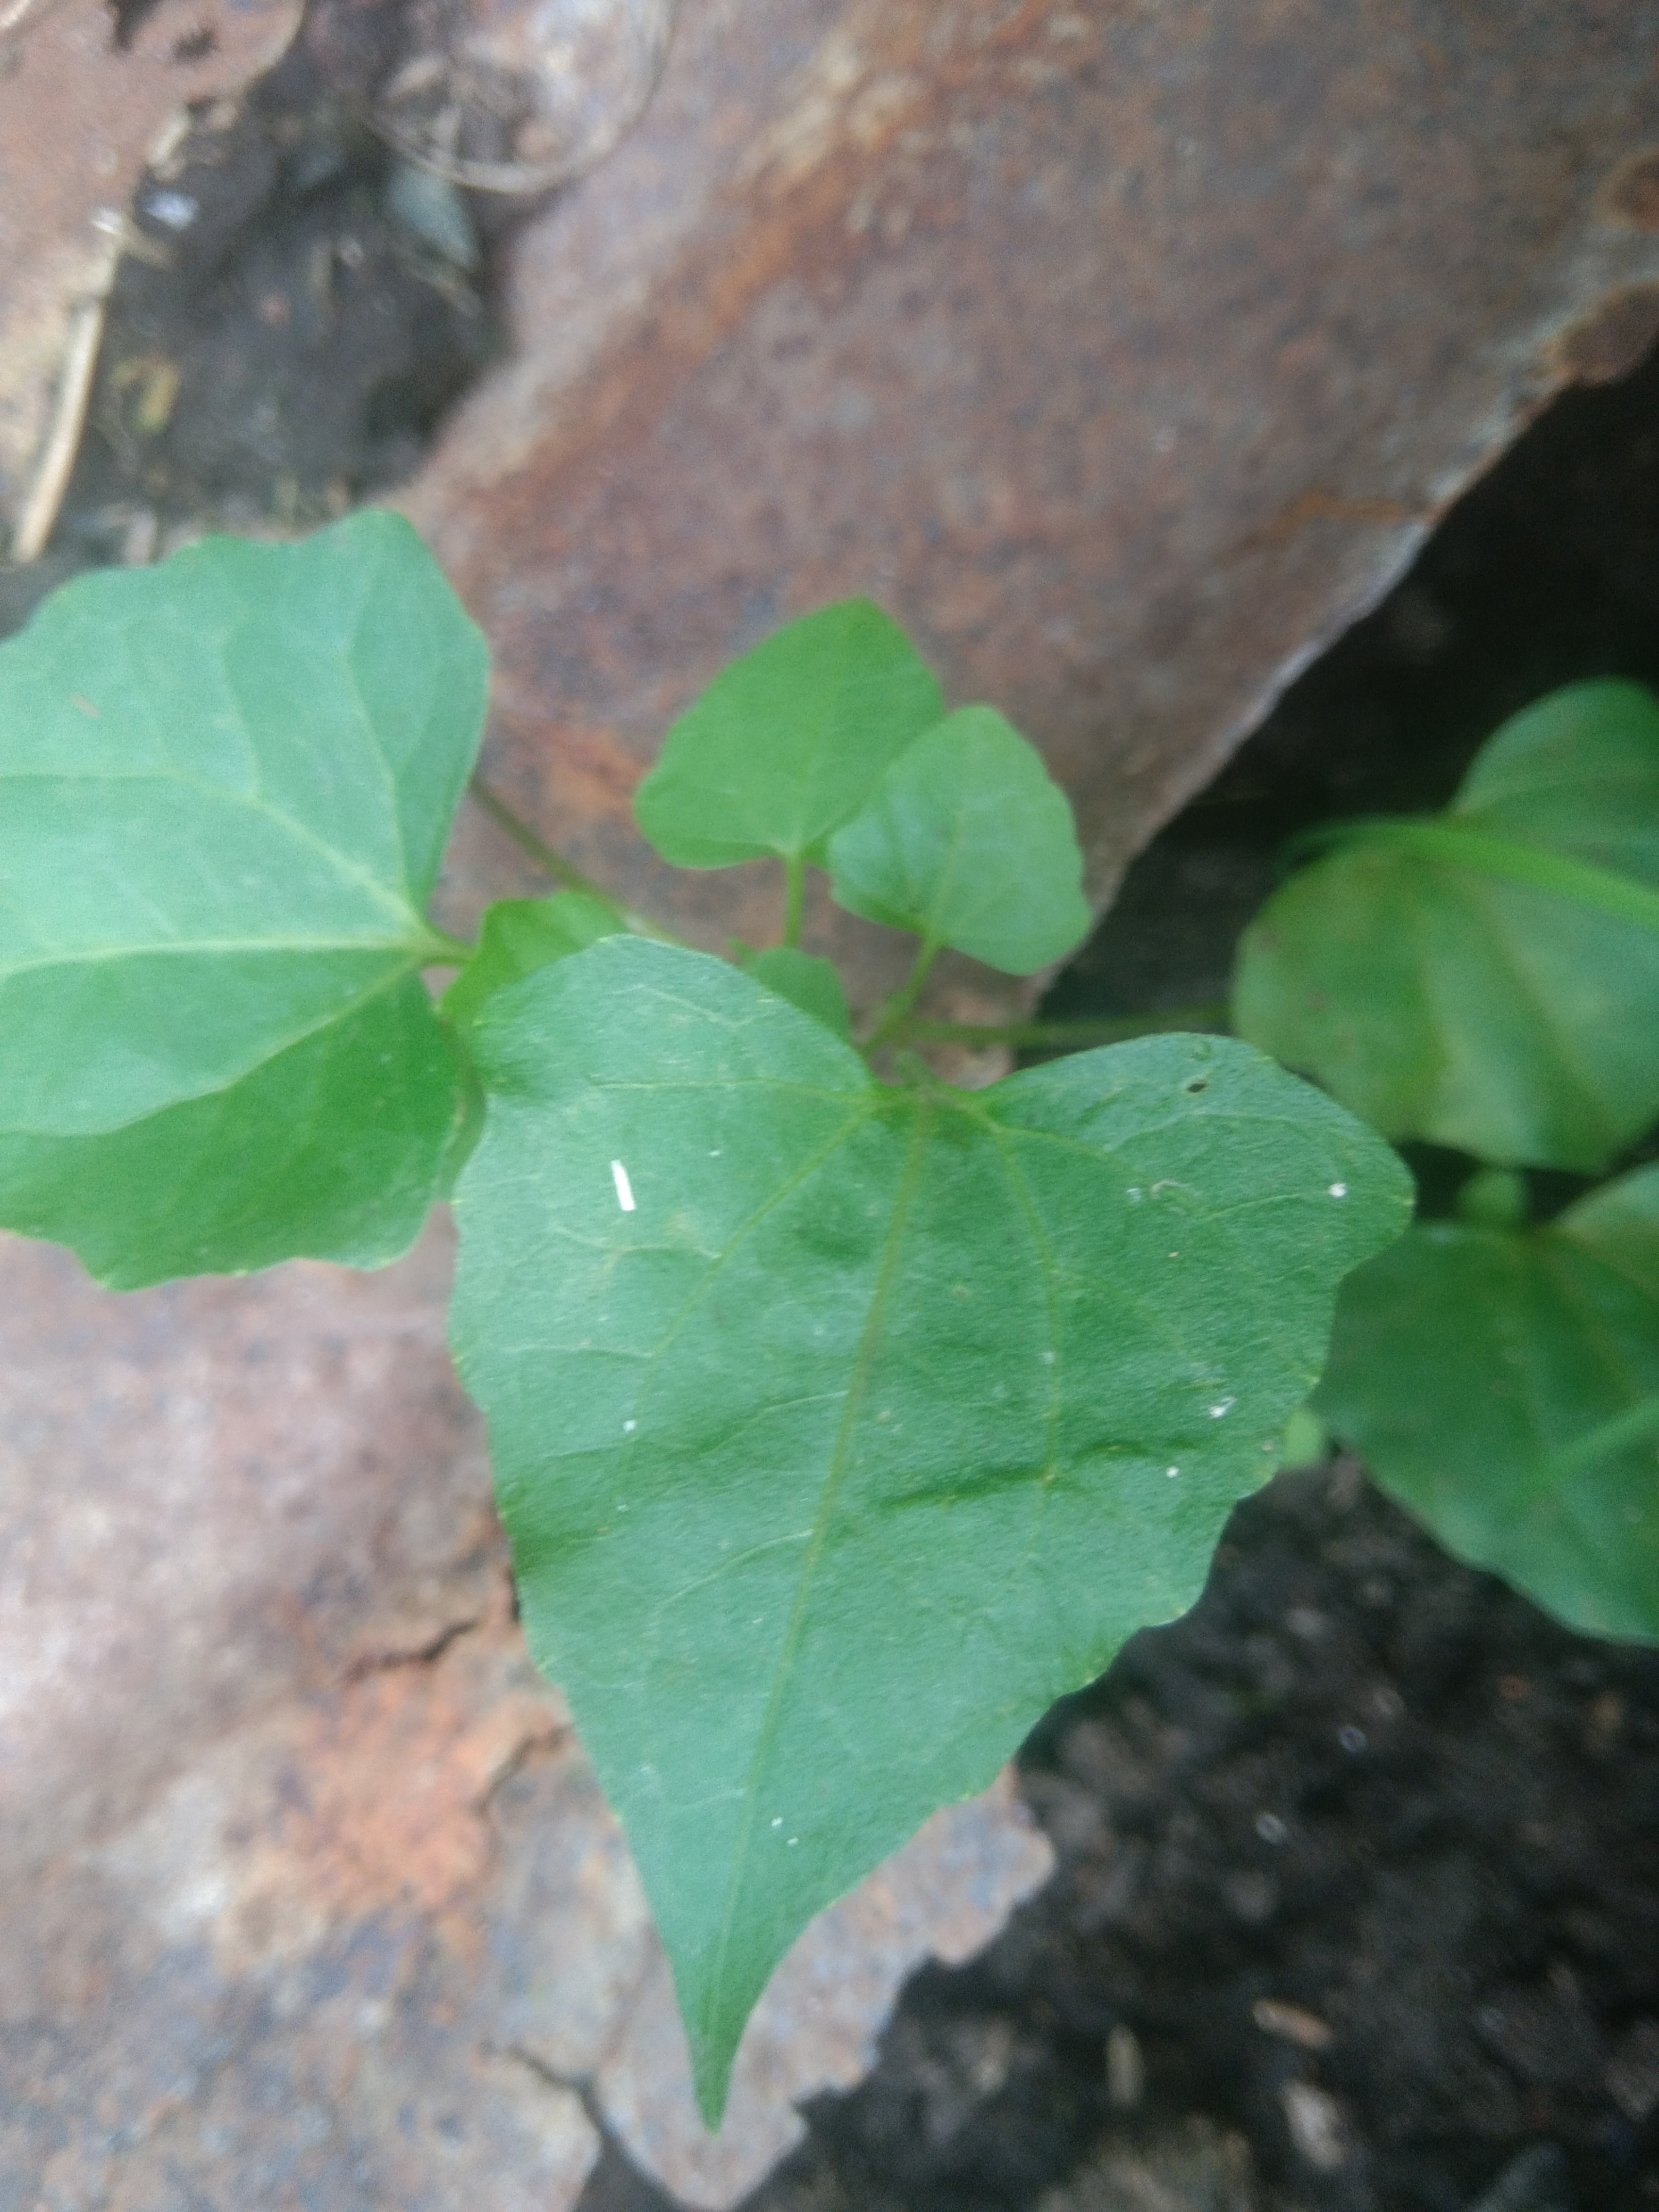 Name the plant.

bitter vine
